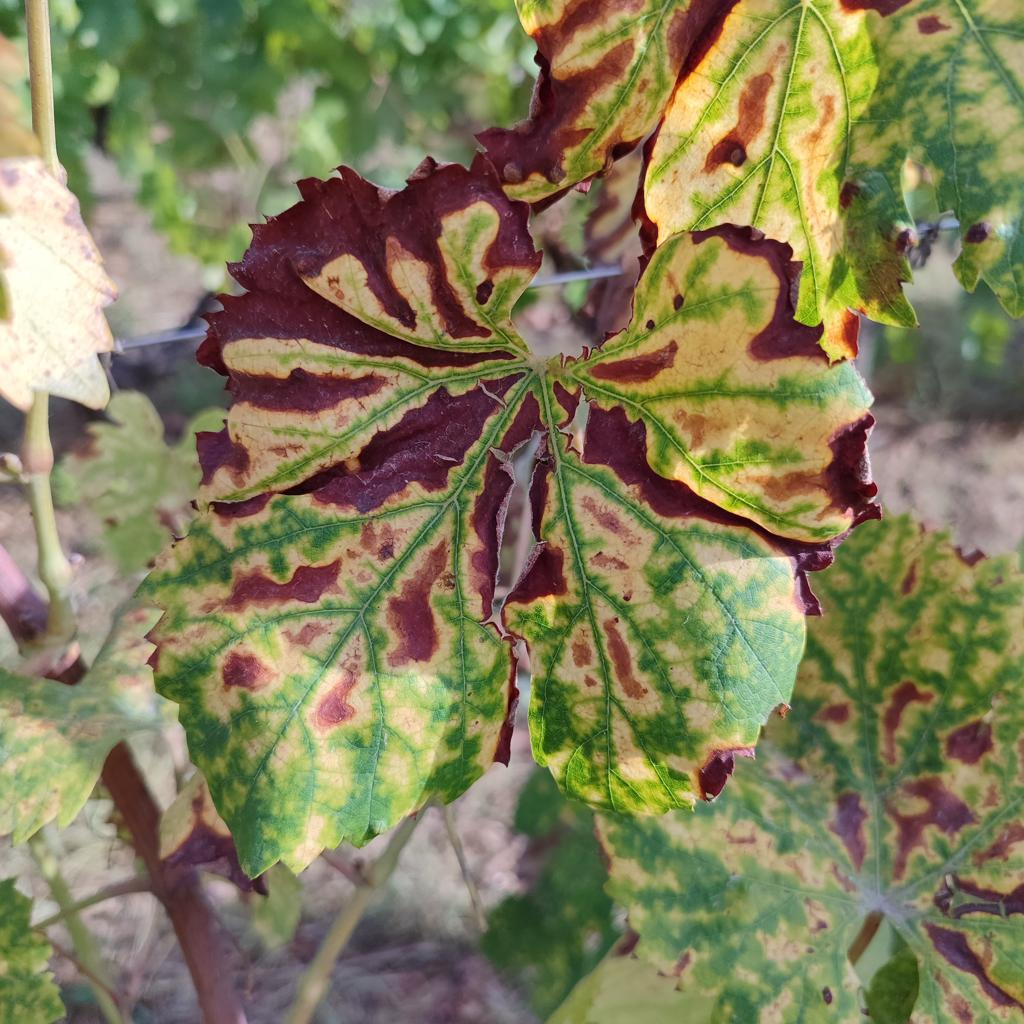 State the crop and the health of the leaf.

grapevine, esca complex
